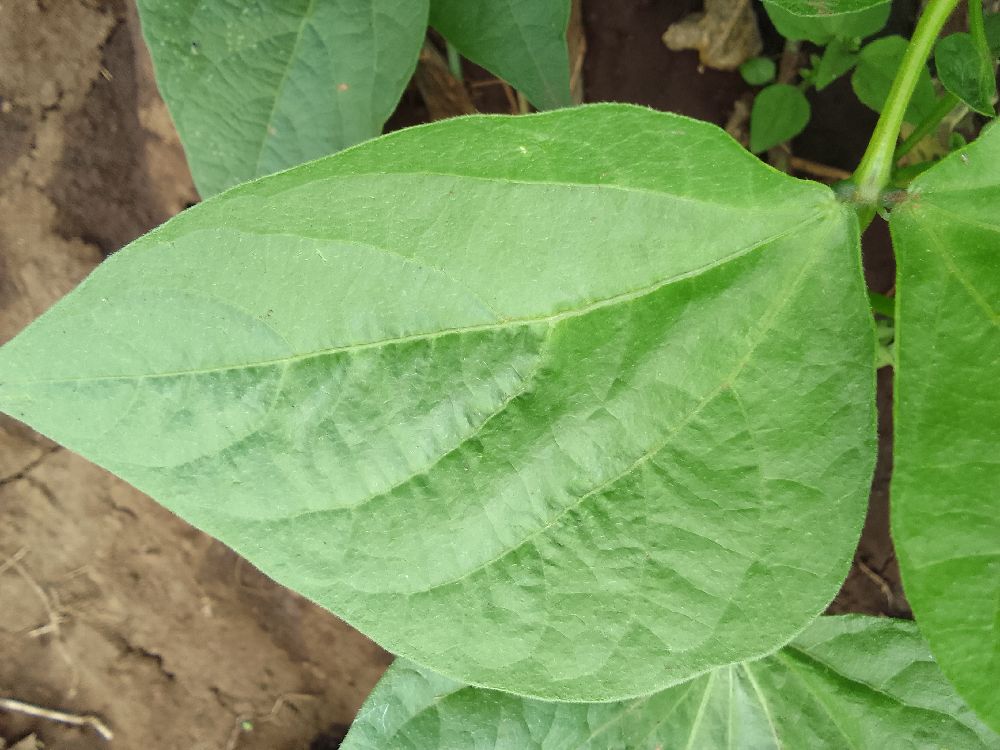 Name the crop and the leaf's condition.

common bean, healthy
